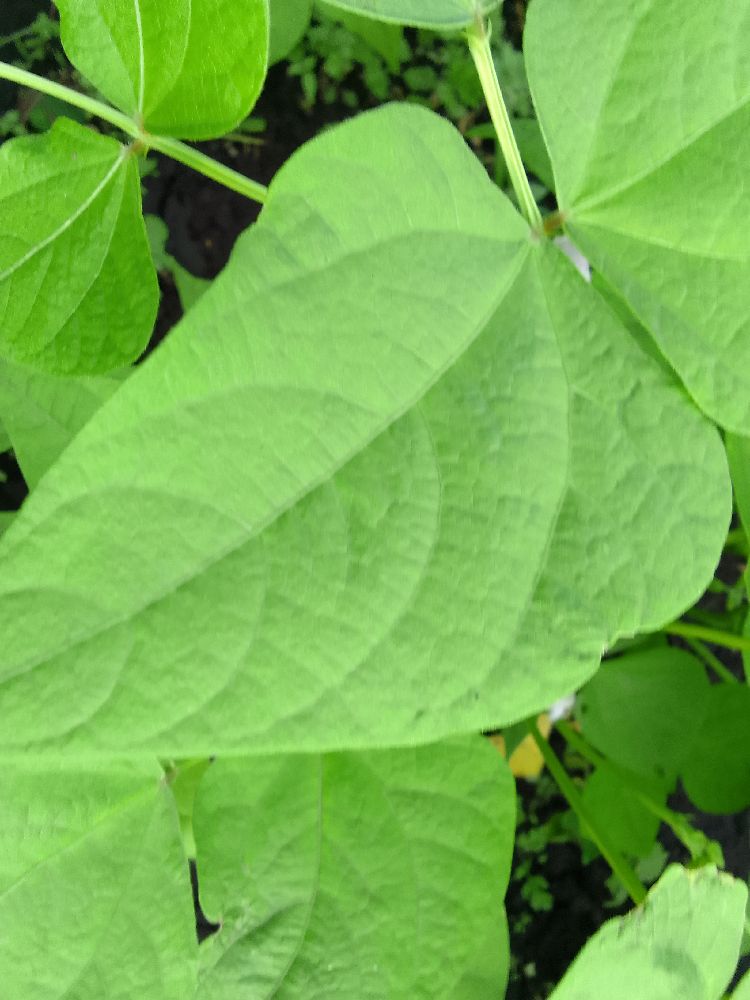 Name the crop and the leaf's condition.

common bean, healthy
